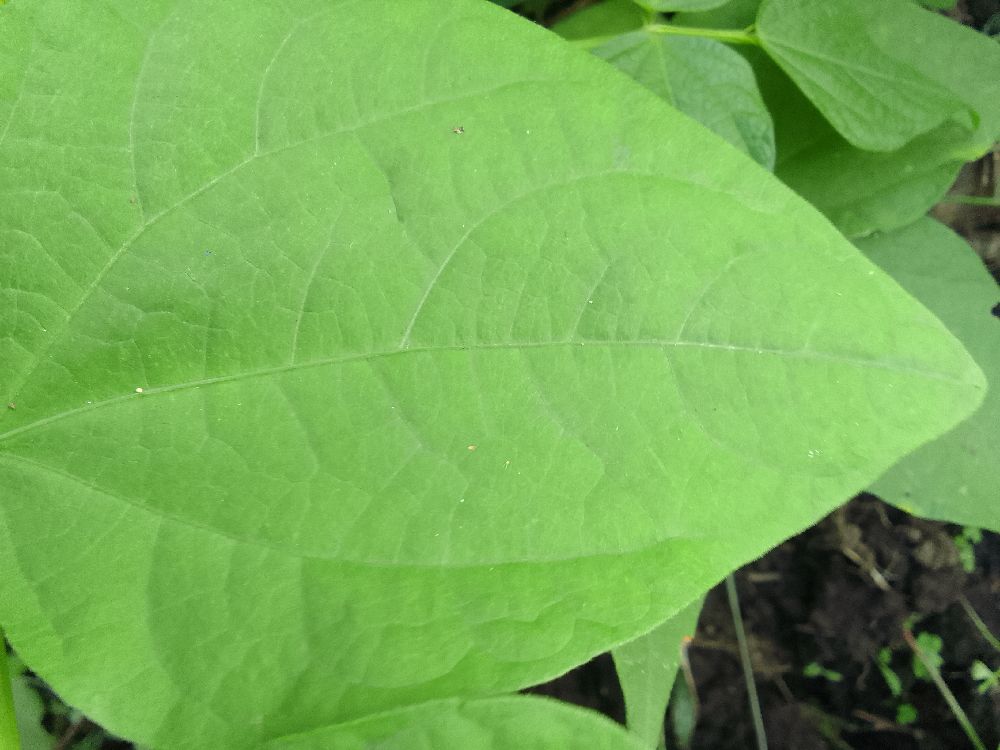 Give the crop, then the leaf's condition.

common bean, healthy
